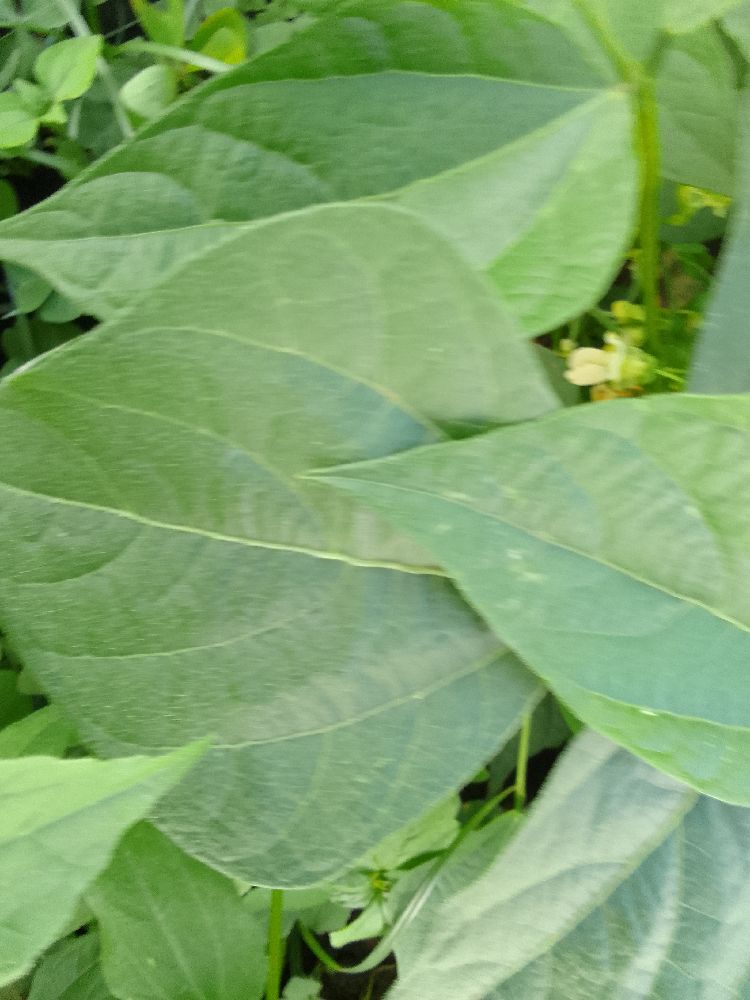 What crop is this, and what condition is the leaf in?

common bean, healthy
